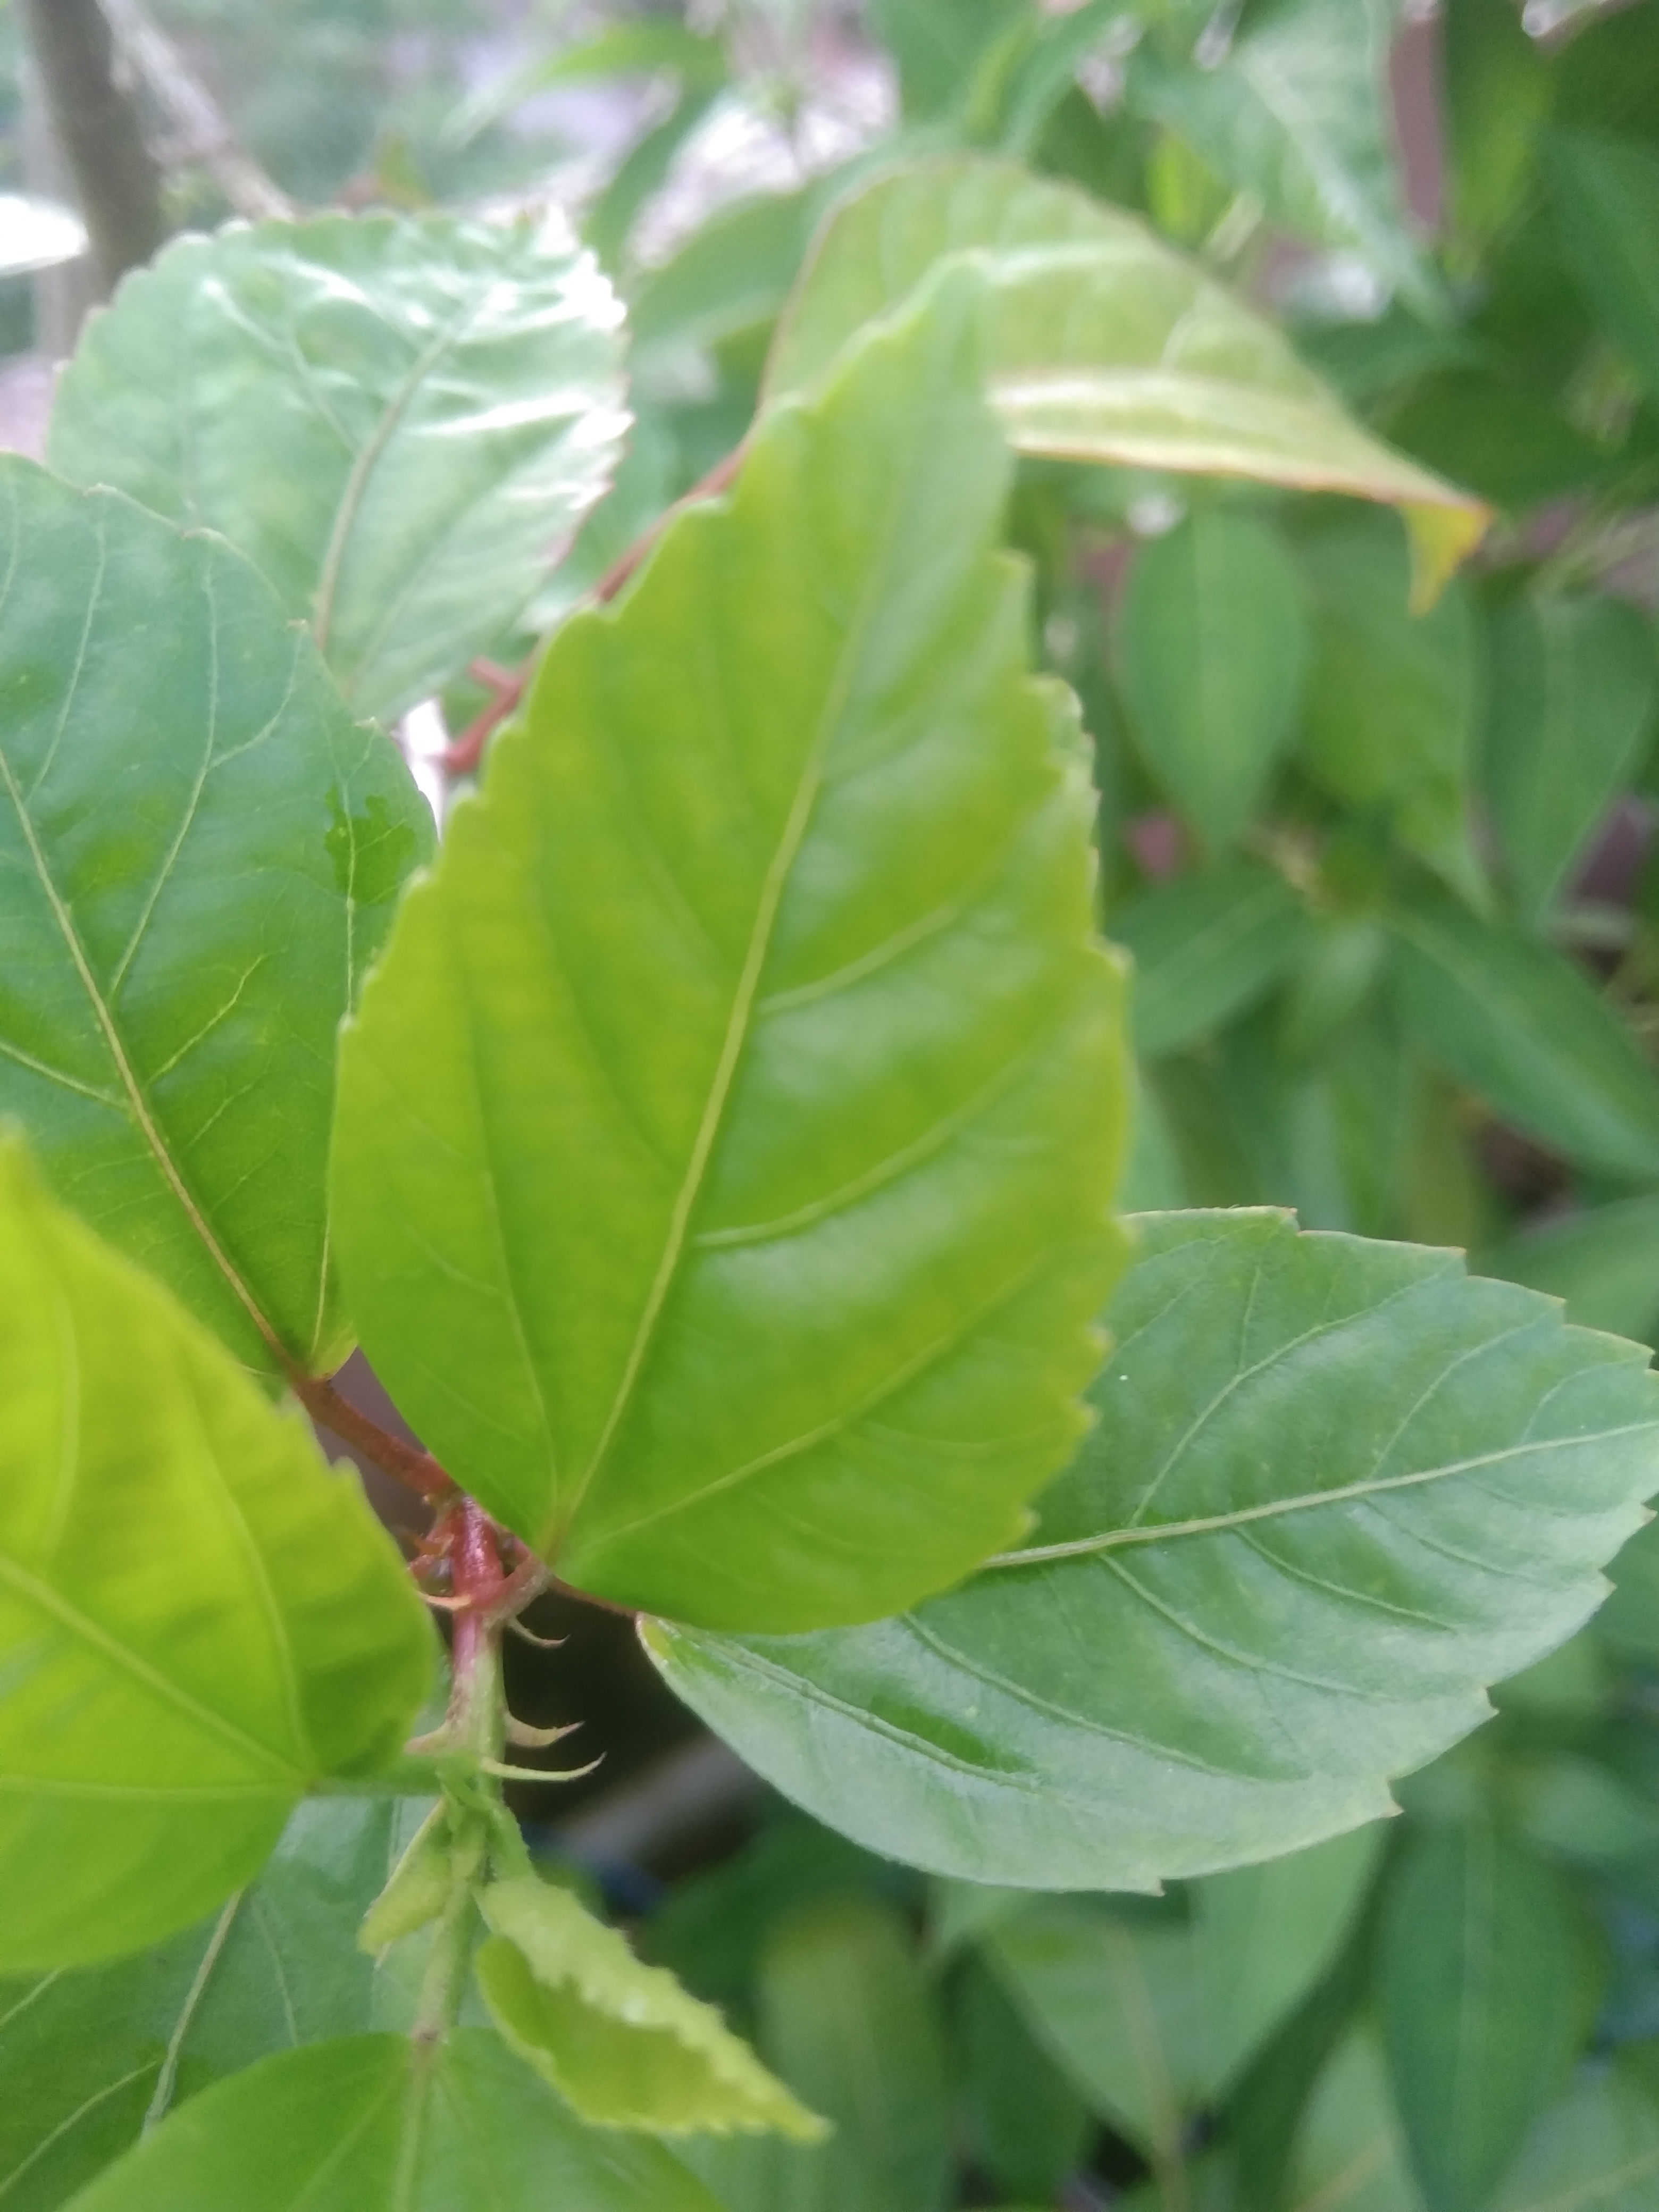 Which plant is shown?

hibiscus
